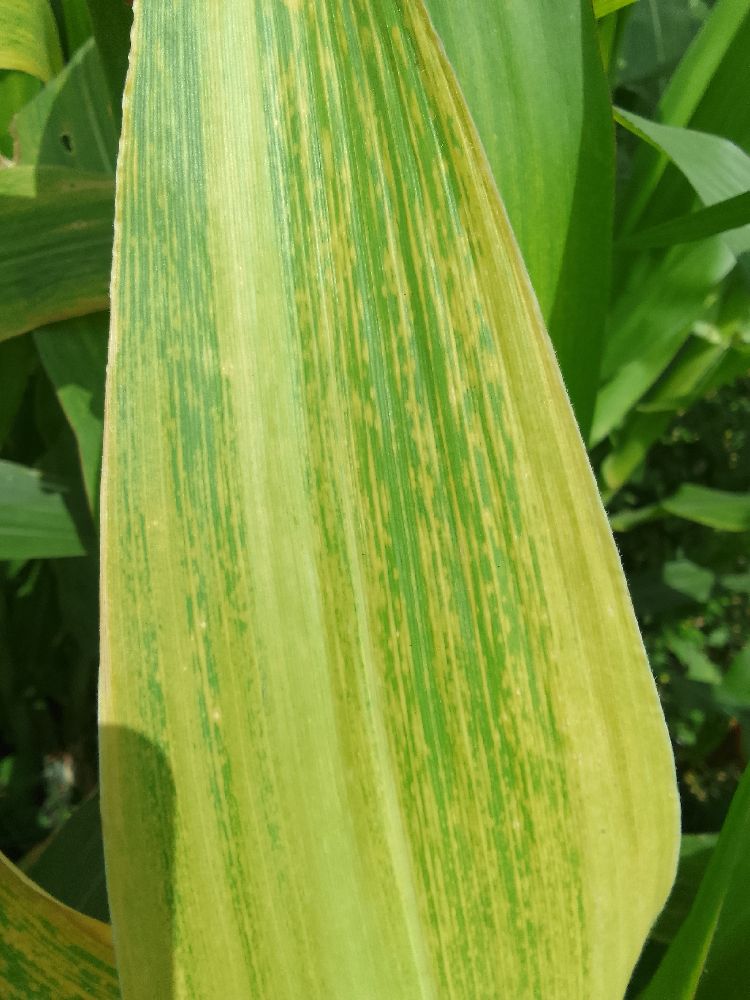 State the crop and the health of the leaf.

maize, maize lethal necrosis
